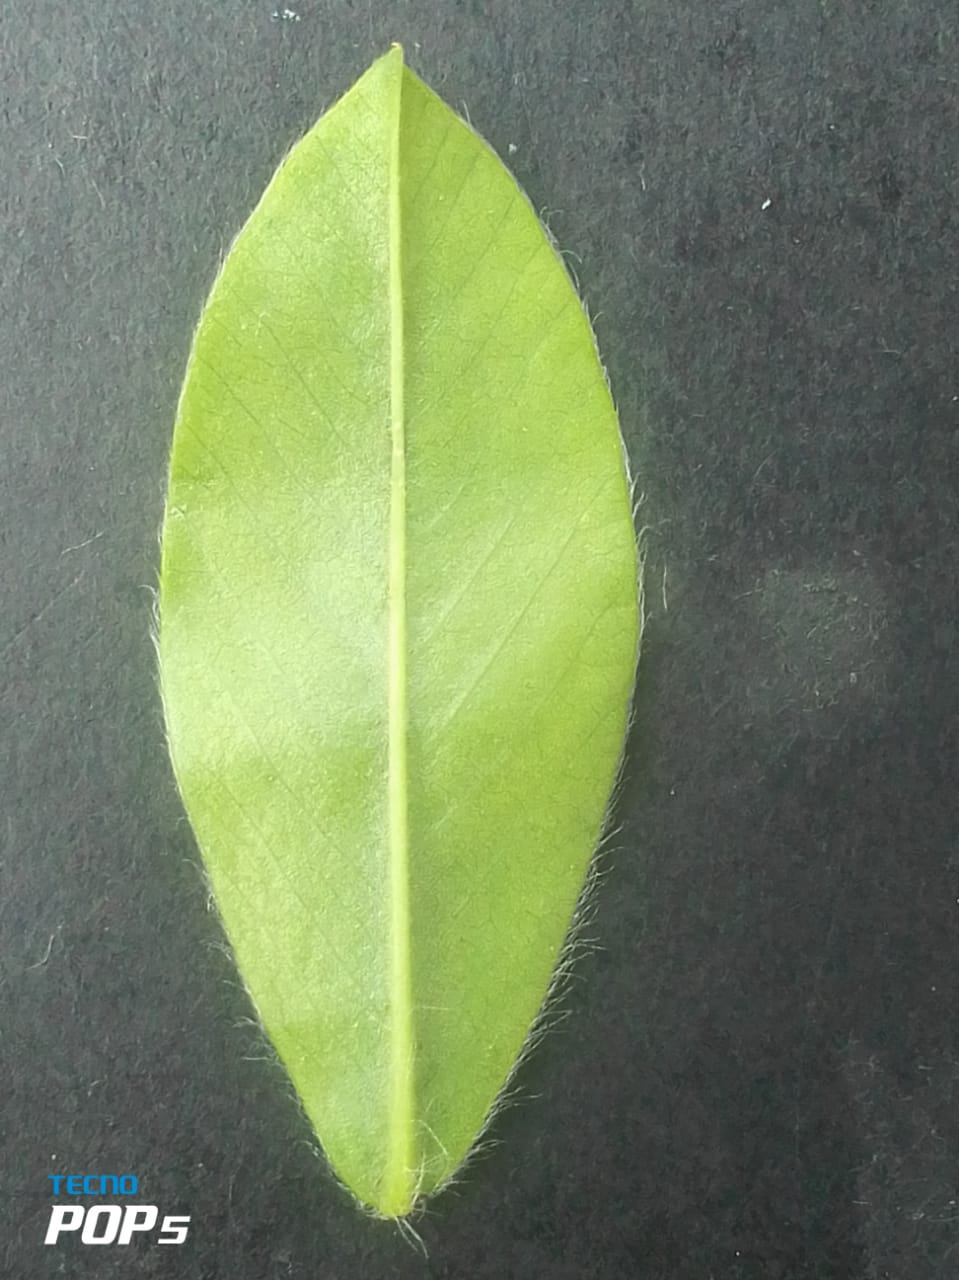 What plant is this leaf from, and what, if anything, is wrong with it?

peanut, healthy leaves
